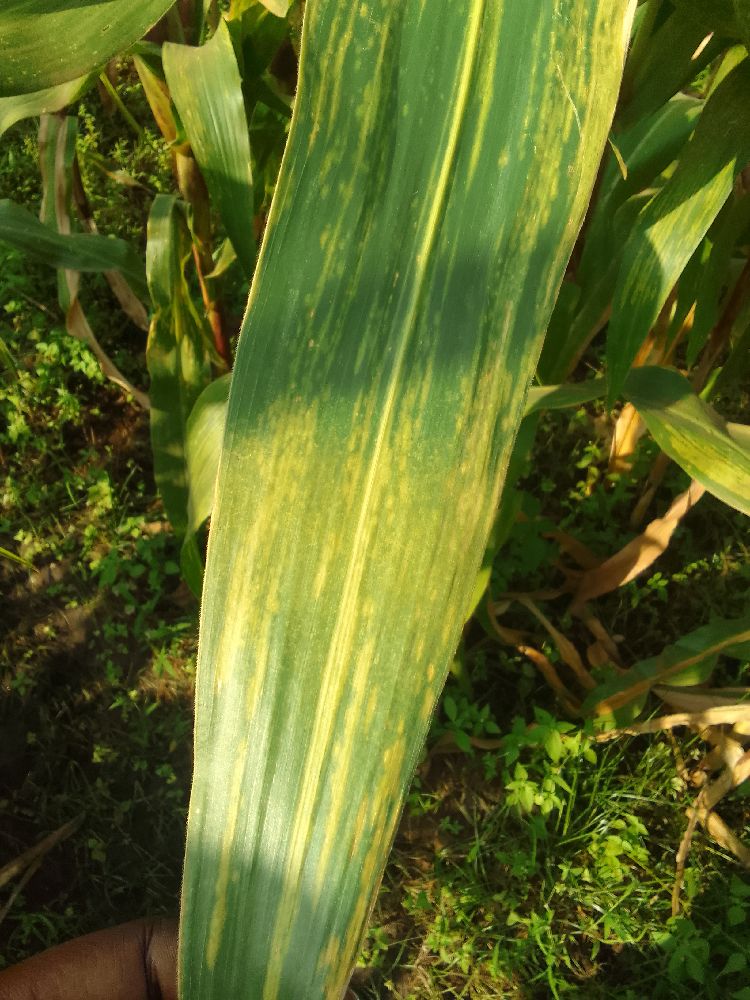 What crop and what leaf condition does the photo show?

maize, maize lethal necrosis
